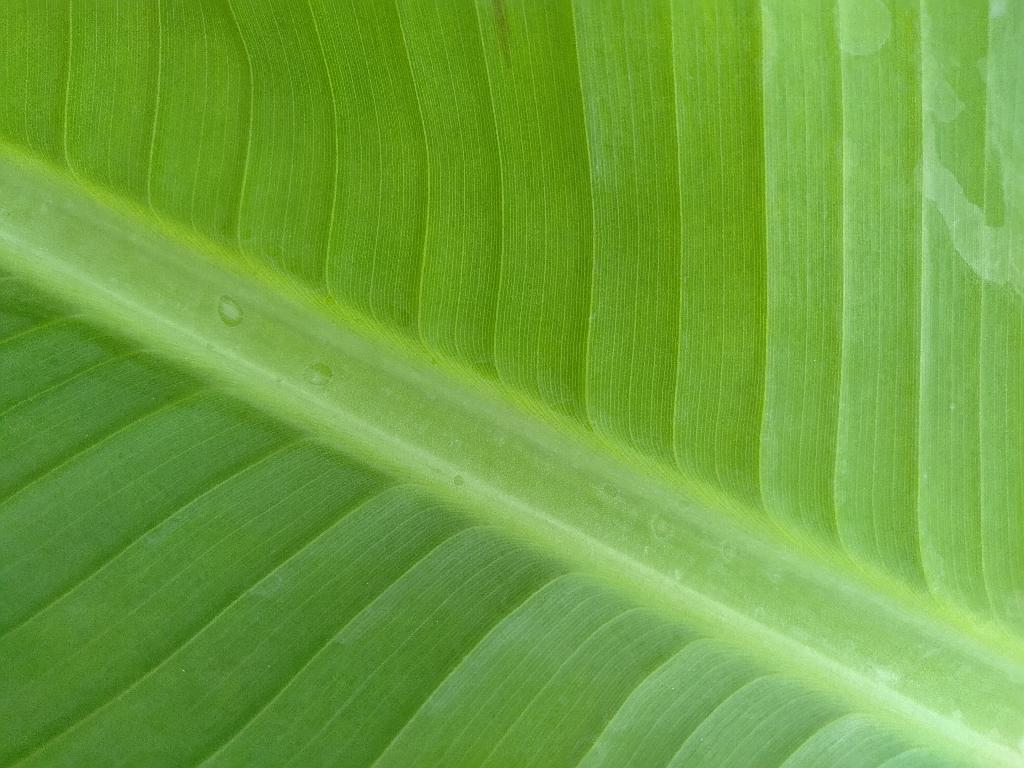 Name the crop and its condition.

banana, healthy
